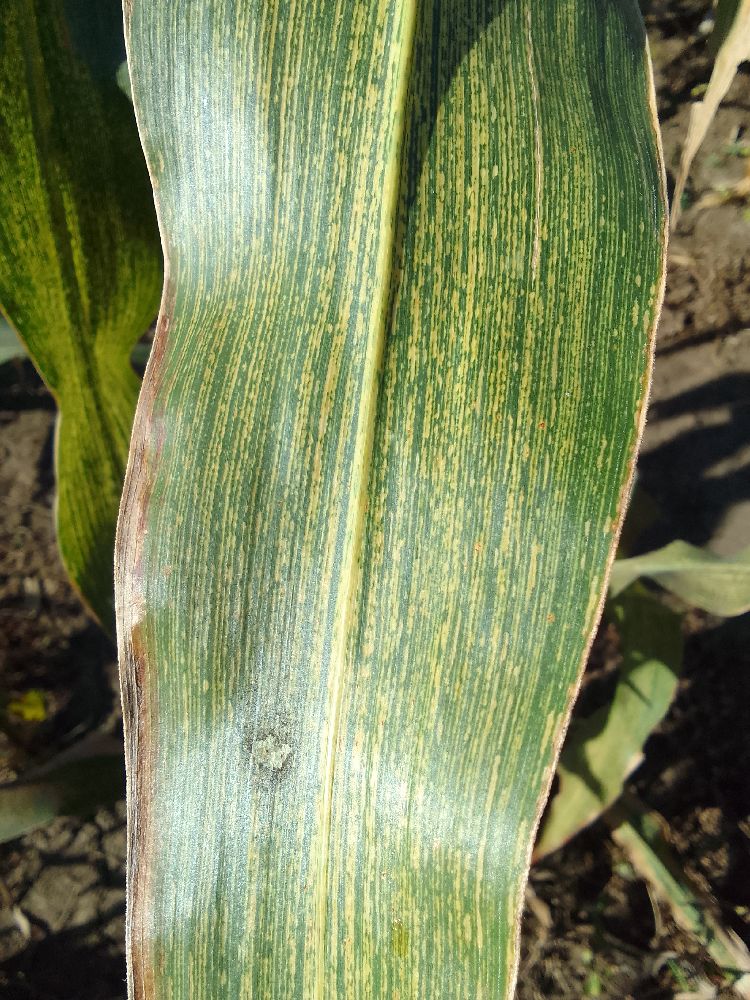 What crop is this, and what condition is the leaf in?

maize, maize streak virus
